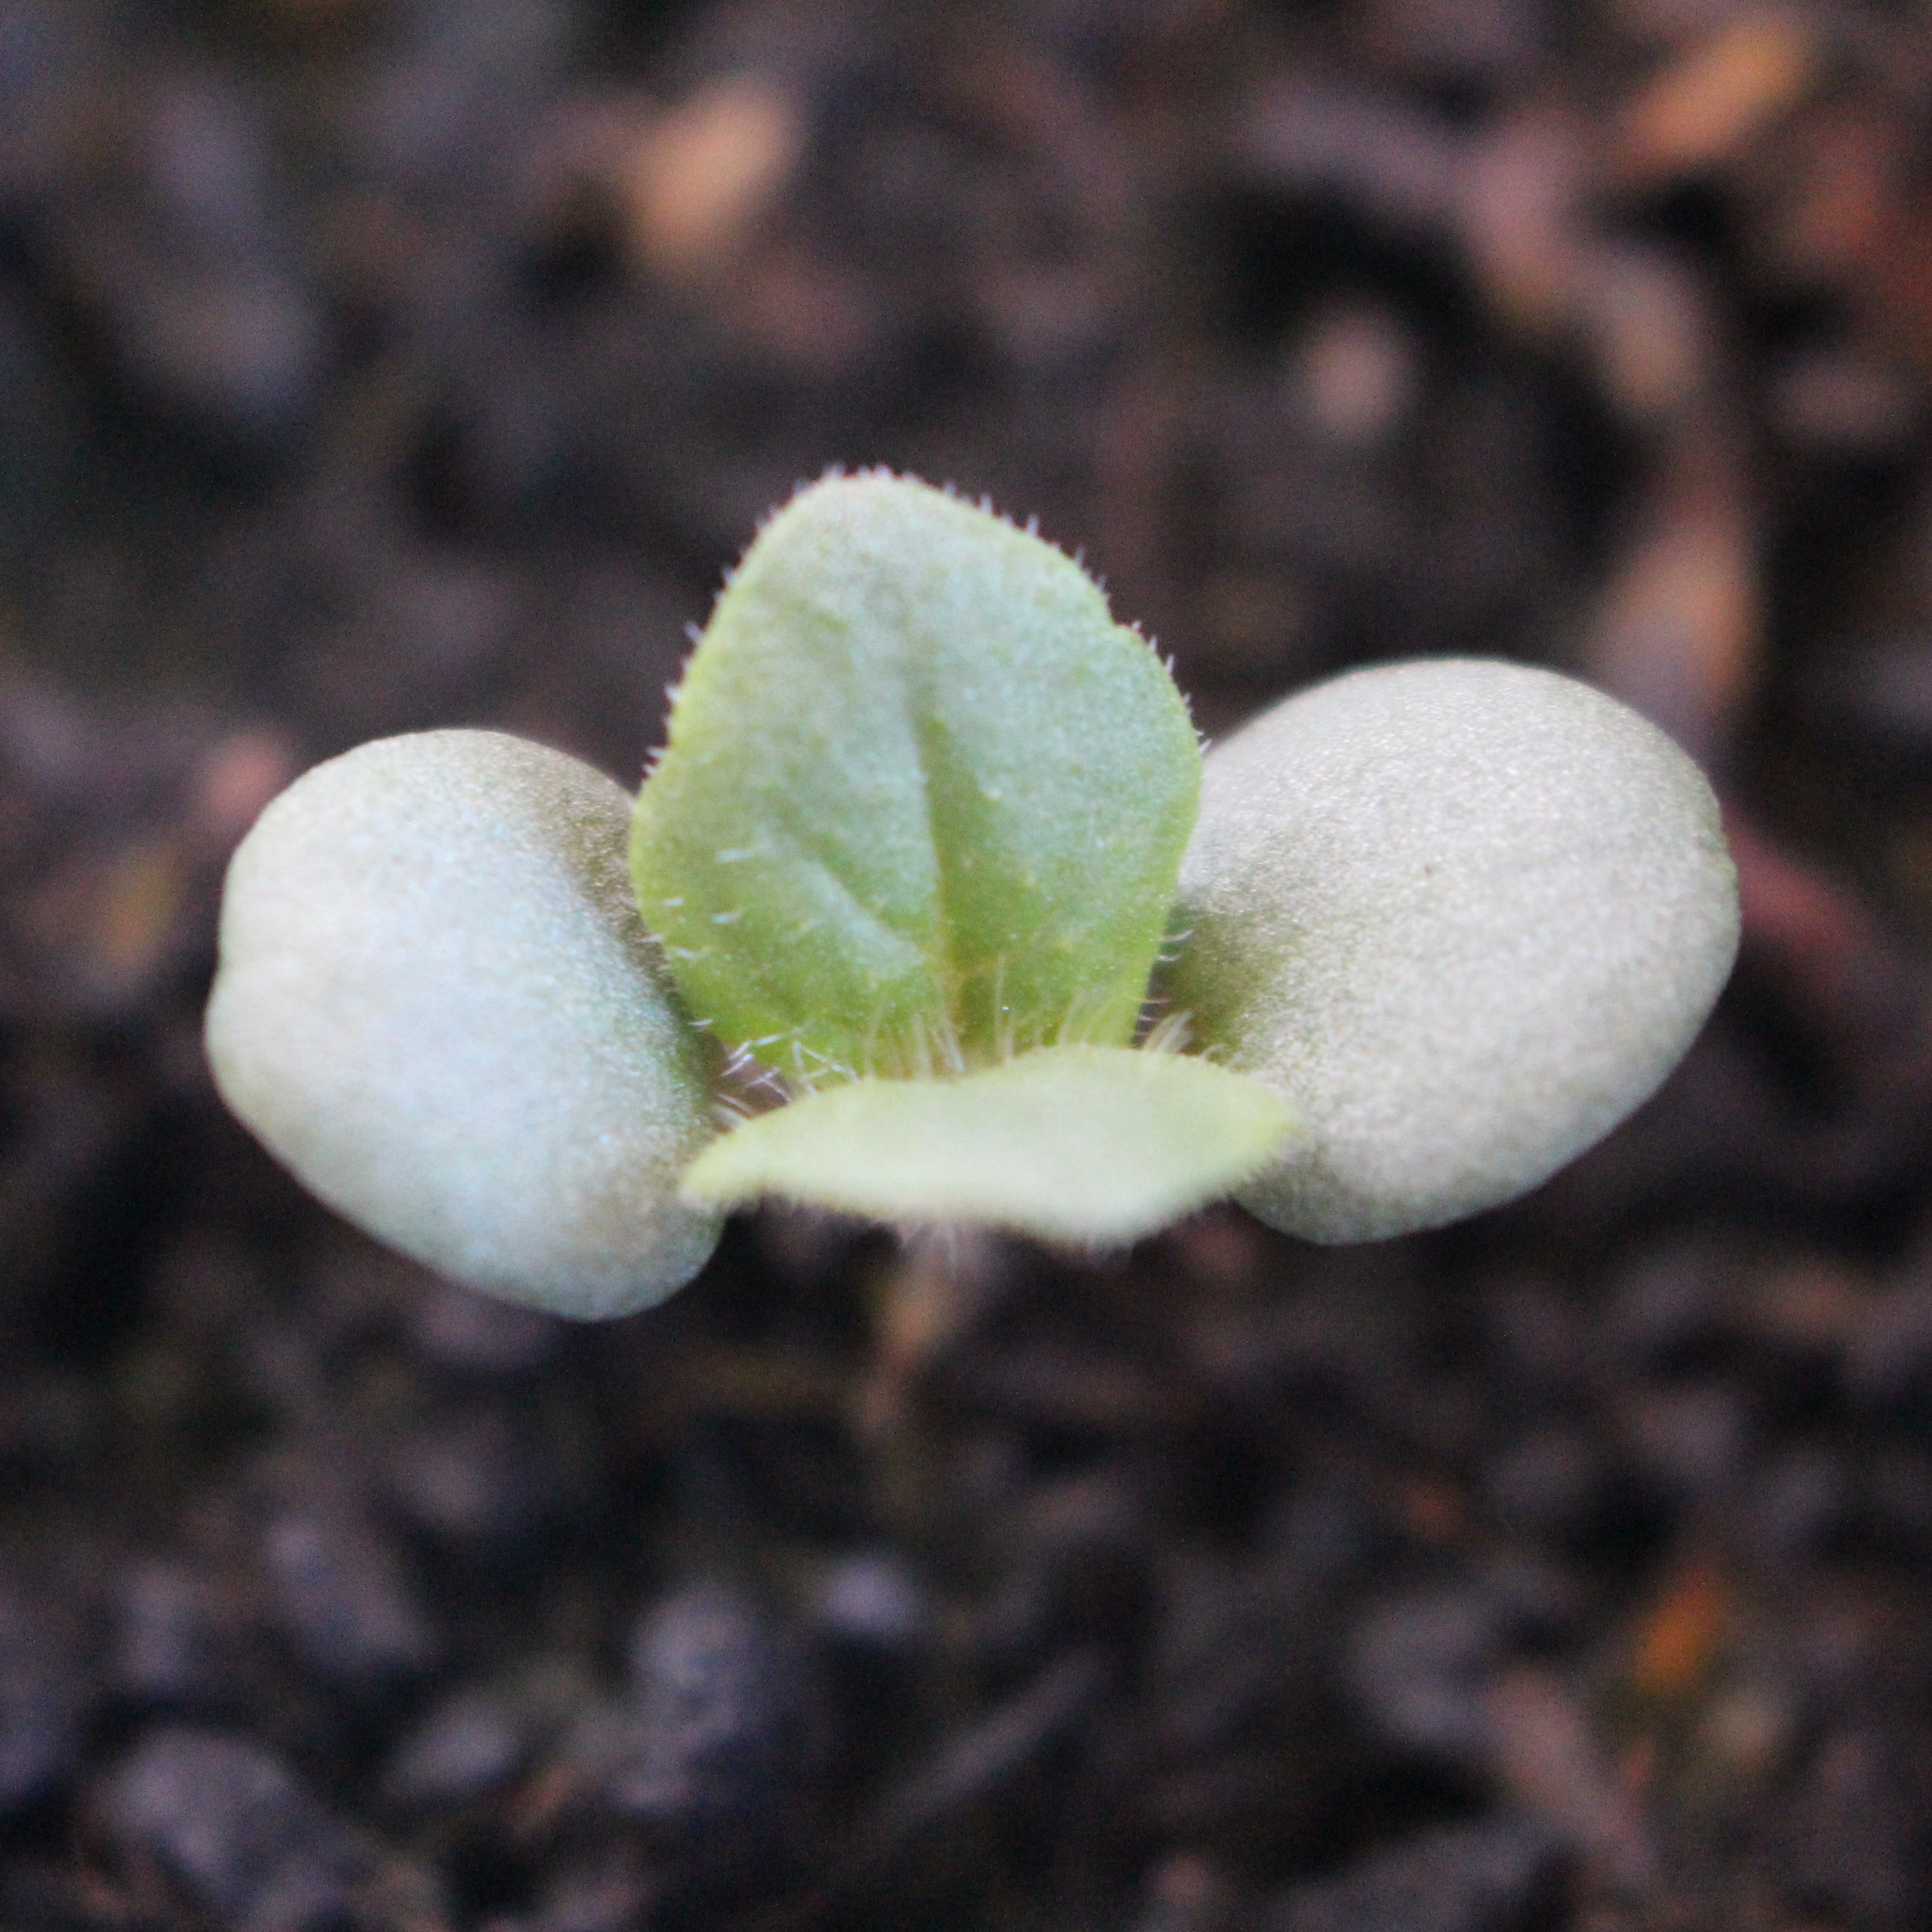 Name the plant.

Veronica persica
